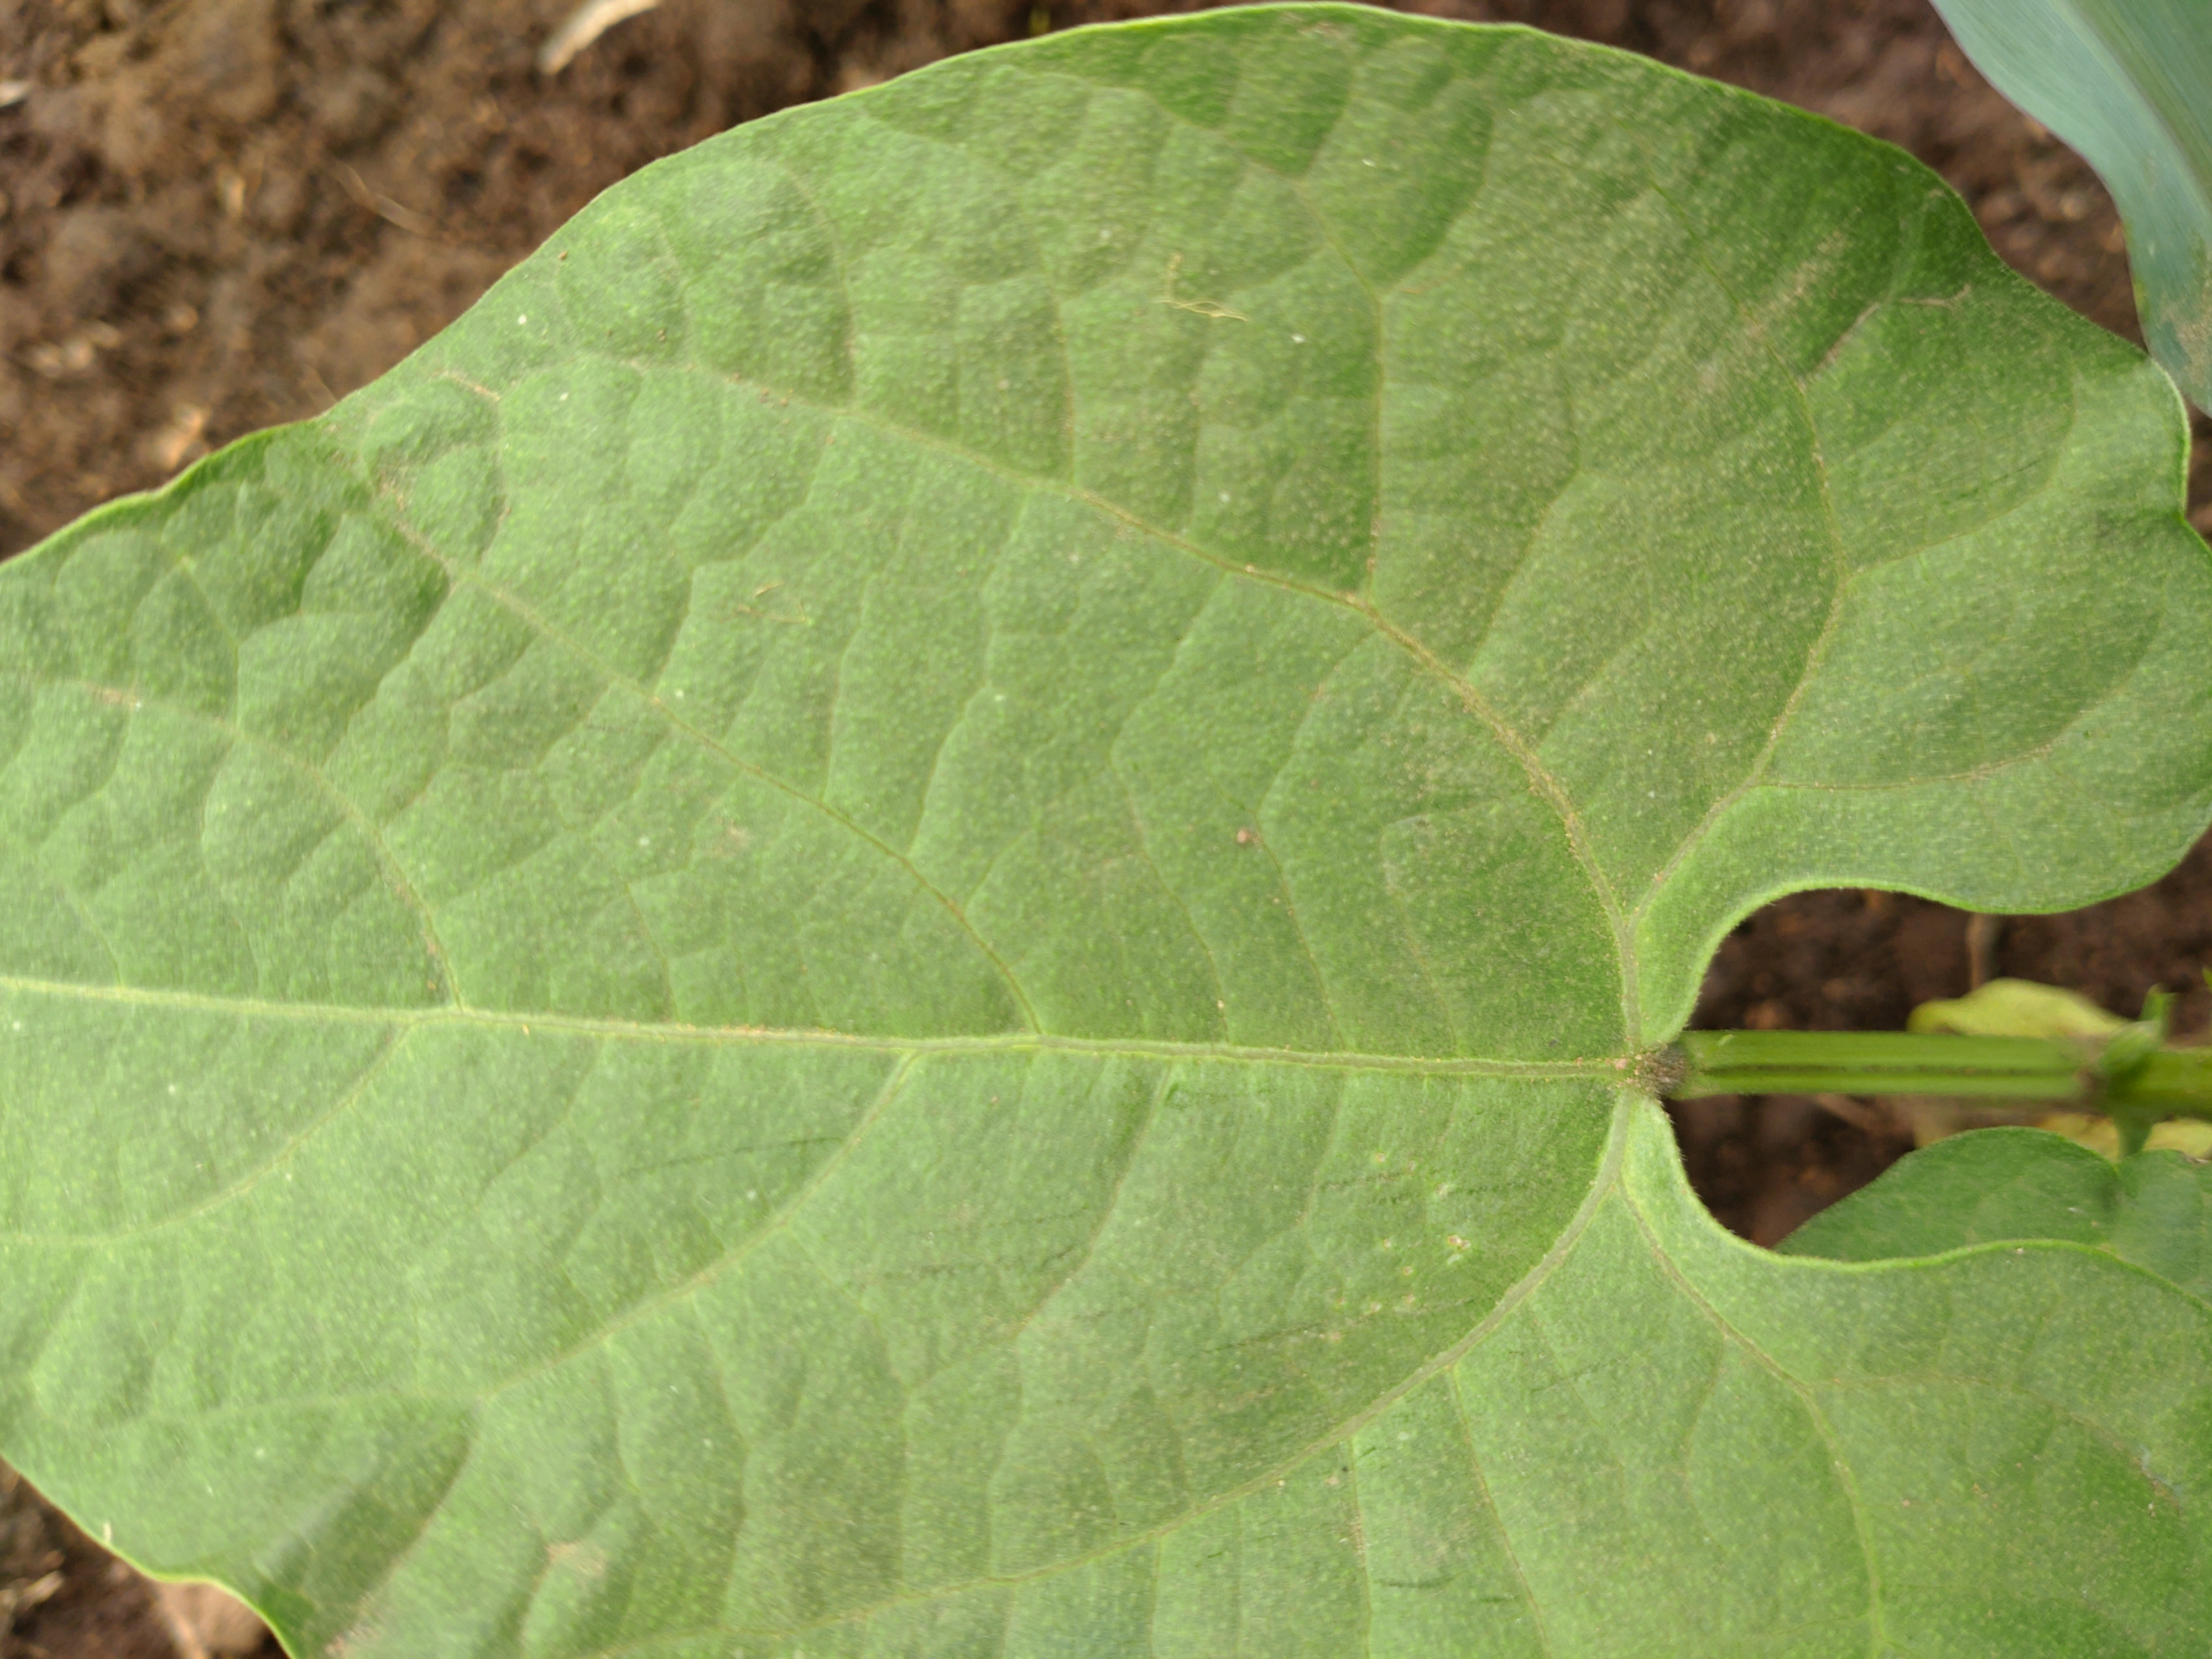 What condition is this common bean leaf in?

healthy
